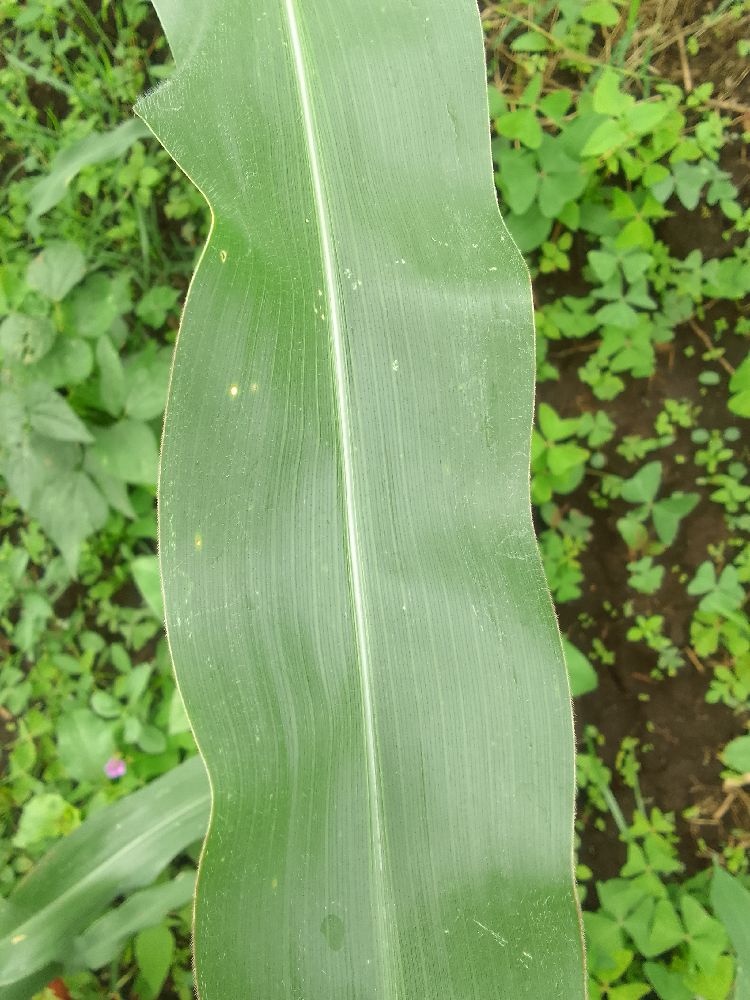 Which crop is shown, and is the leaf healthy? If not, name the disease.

maize, healthy
